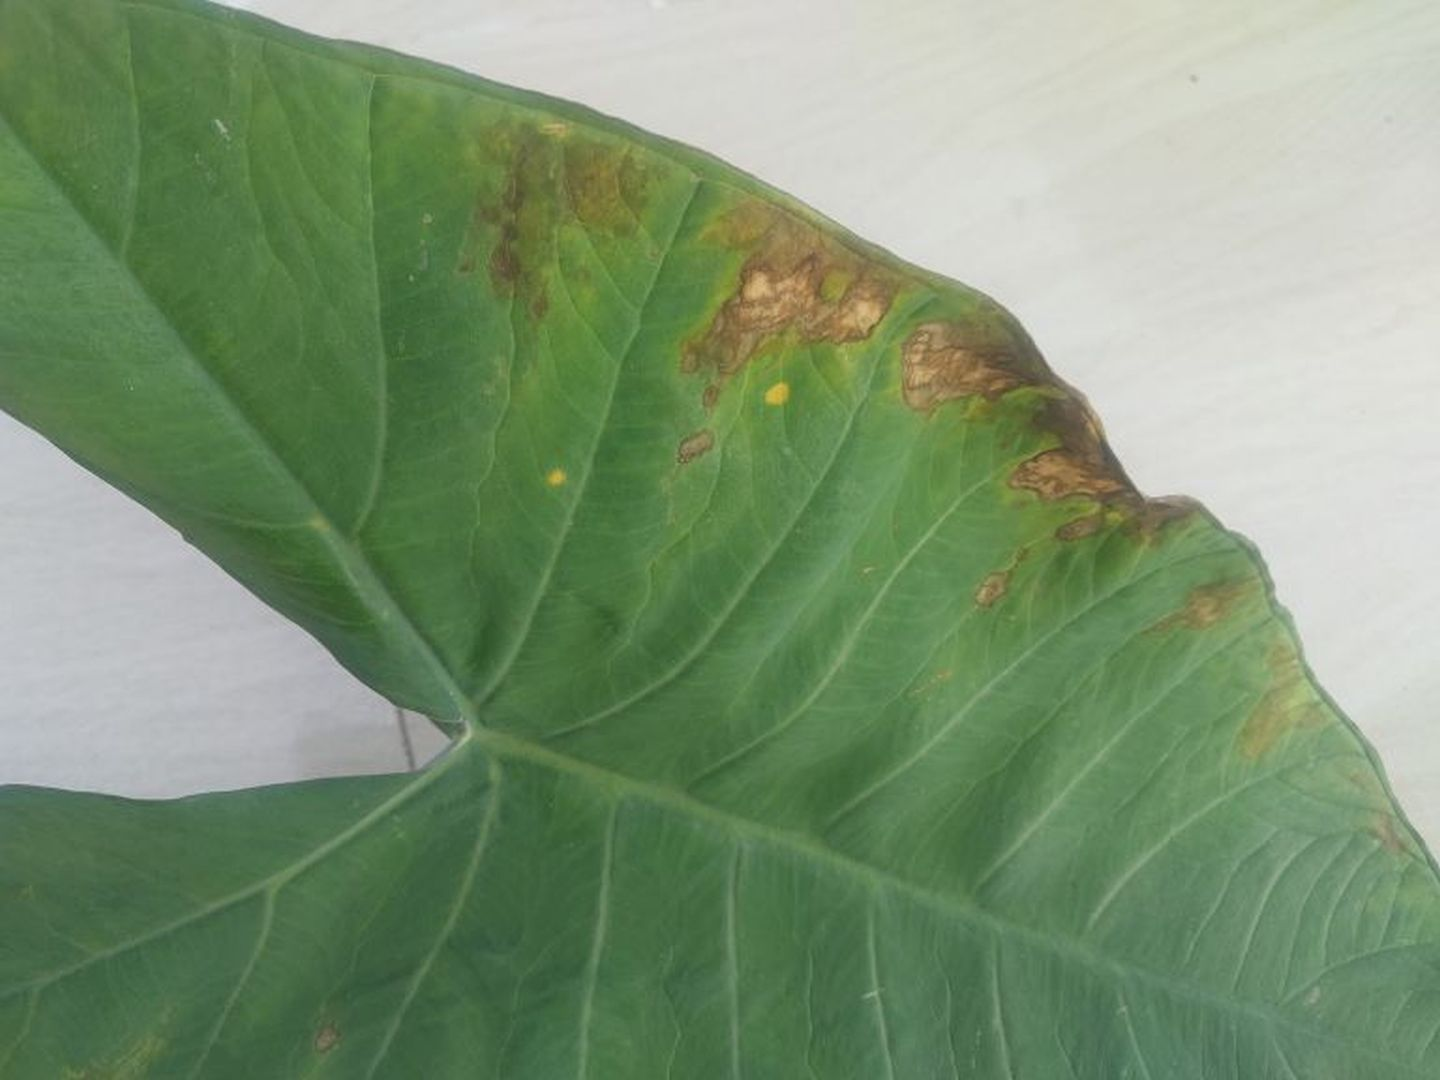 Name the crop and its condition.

taro, leaf blight
